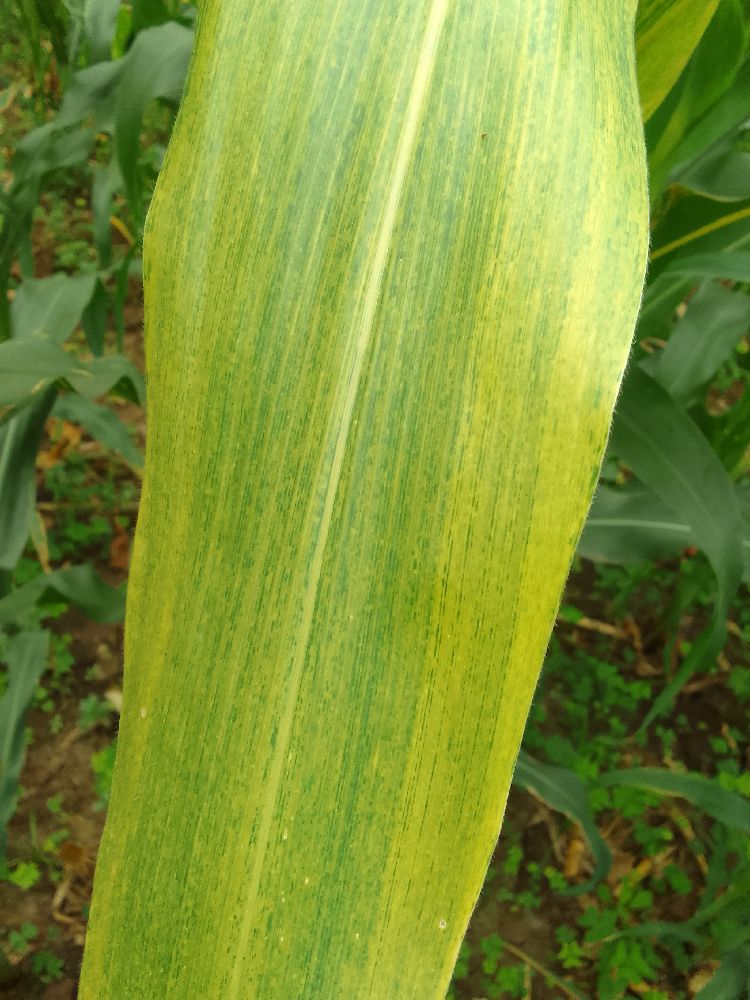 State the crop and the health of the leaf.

maize, maize lethal necrosis
